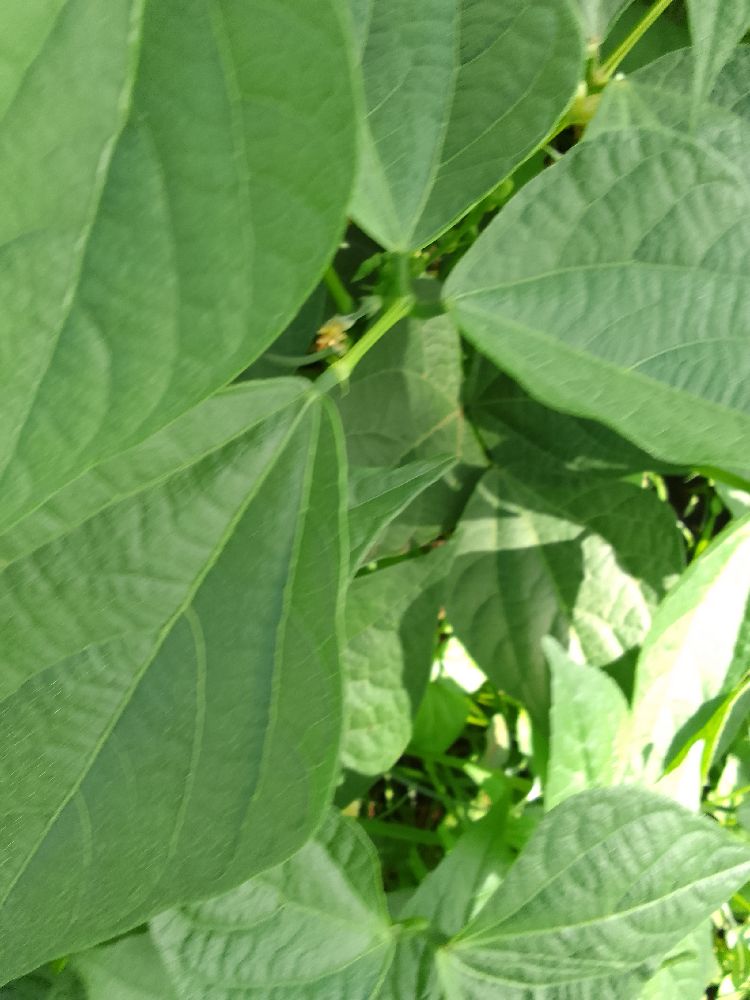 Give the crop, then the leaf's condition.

common bean, healthy
